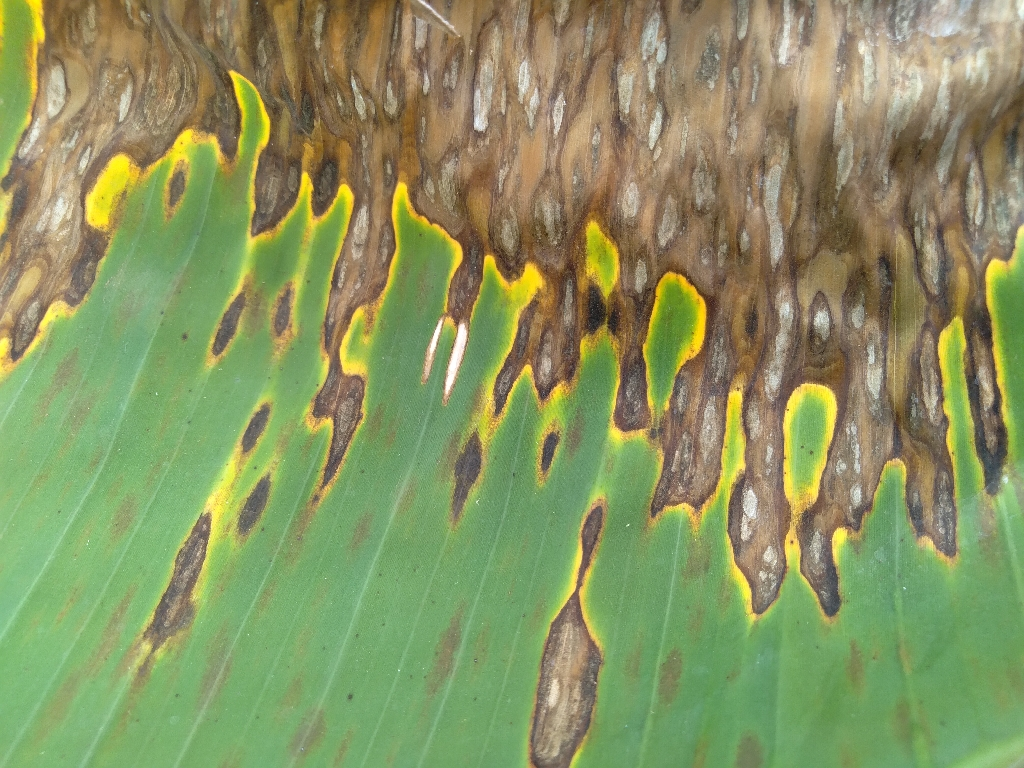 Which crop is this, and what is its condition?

banana, black sigatoka
